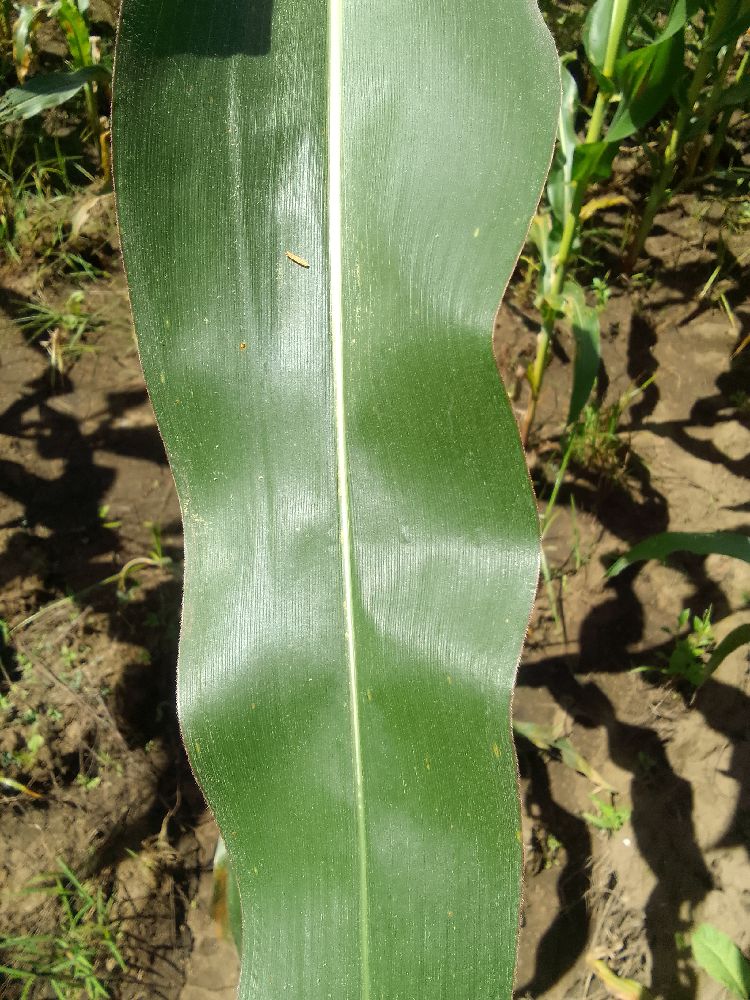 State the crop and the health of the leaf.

maize, healthy
